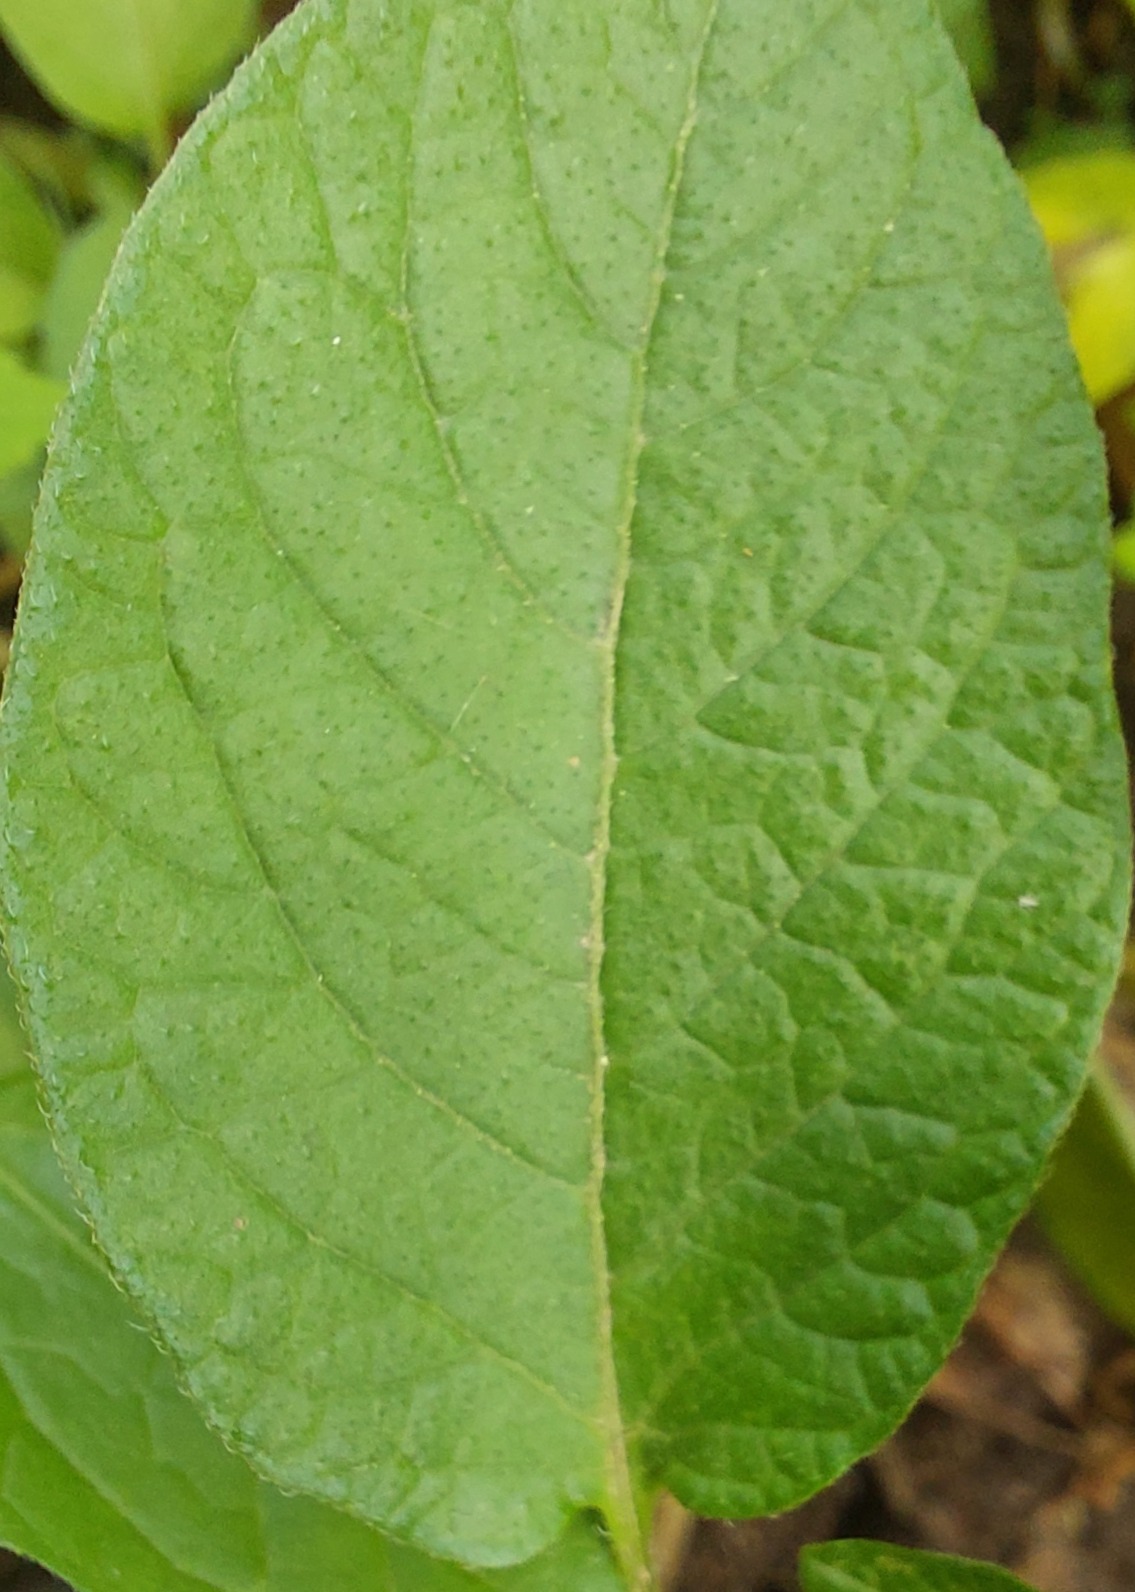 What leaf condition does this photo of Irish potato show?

healthy
